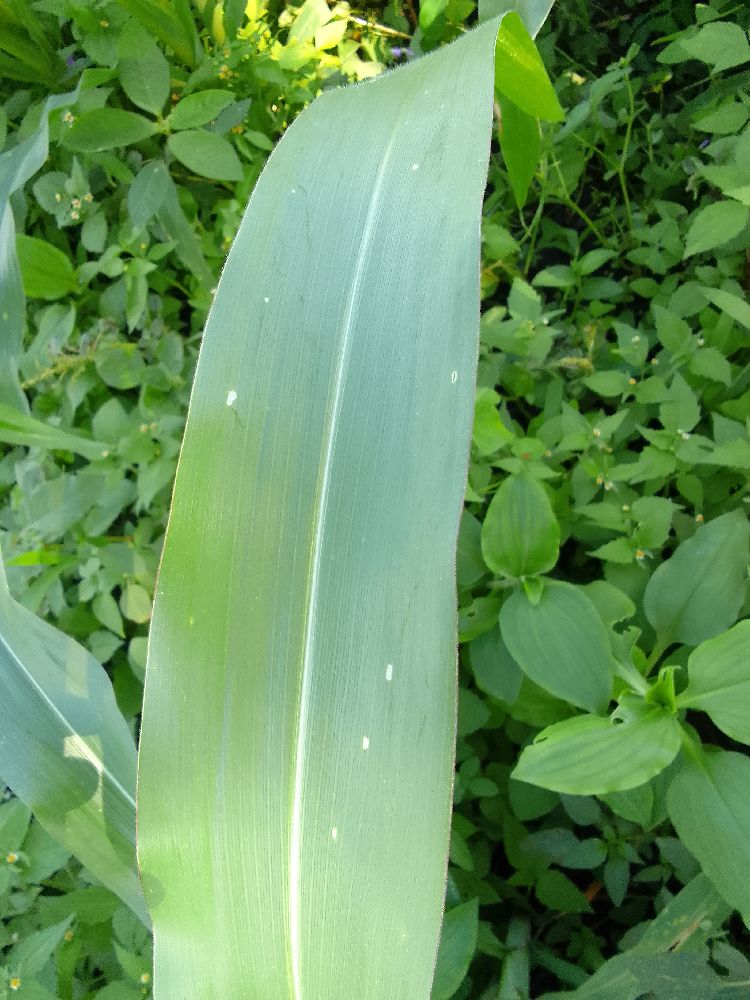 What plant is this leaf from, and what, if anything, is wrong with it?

maize, healthy
